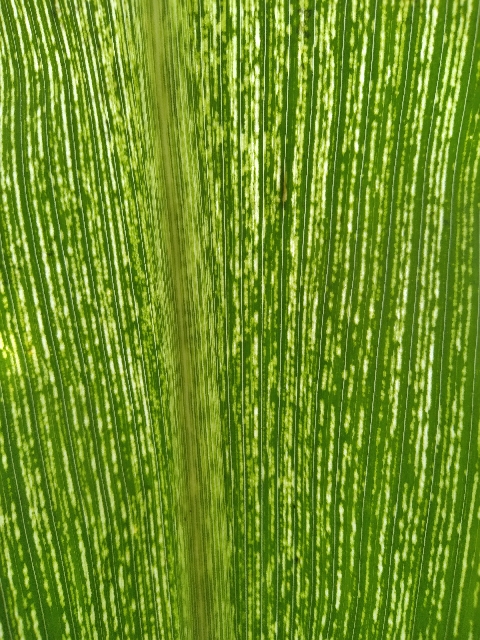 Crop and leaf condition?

maize, maize streak virus
